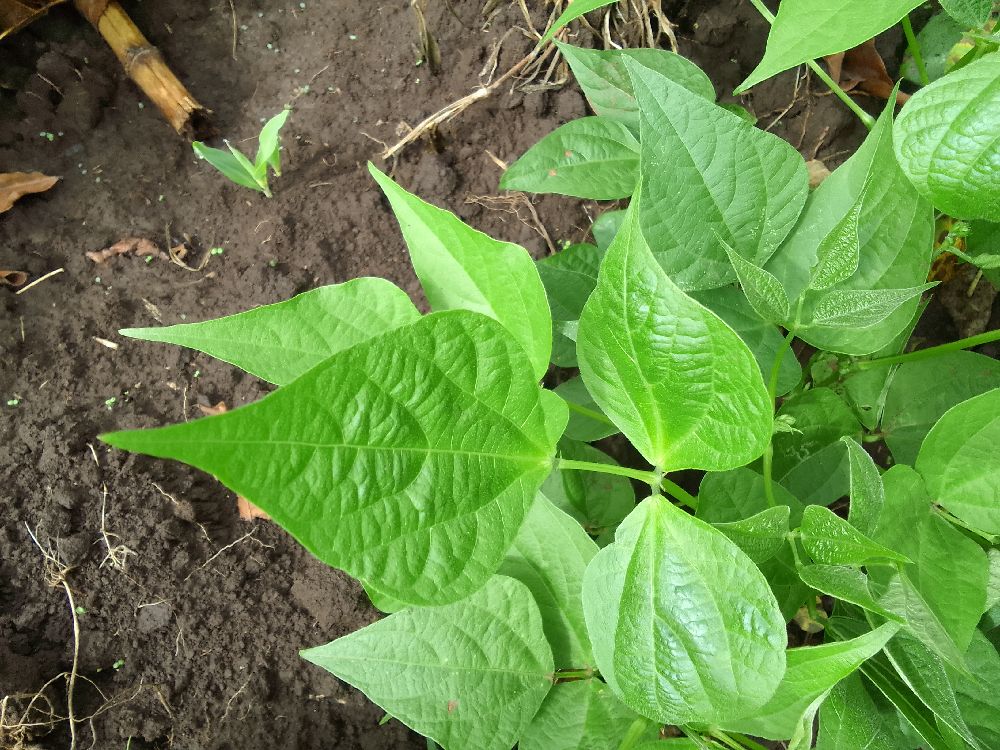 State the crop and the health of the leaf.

common bean, healthy
